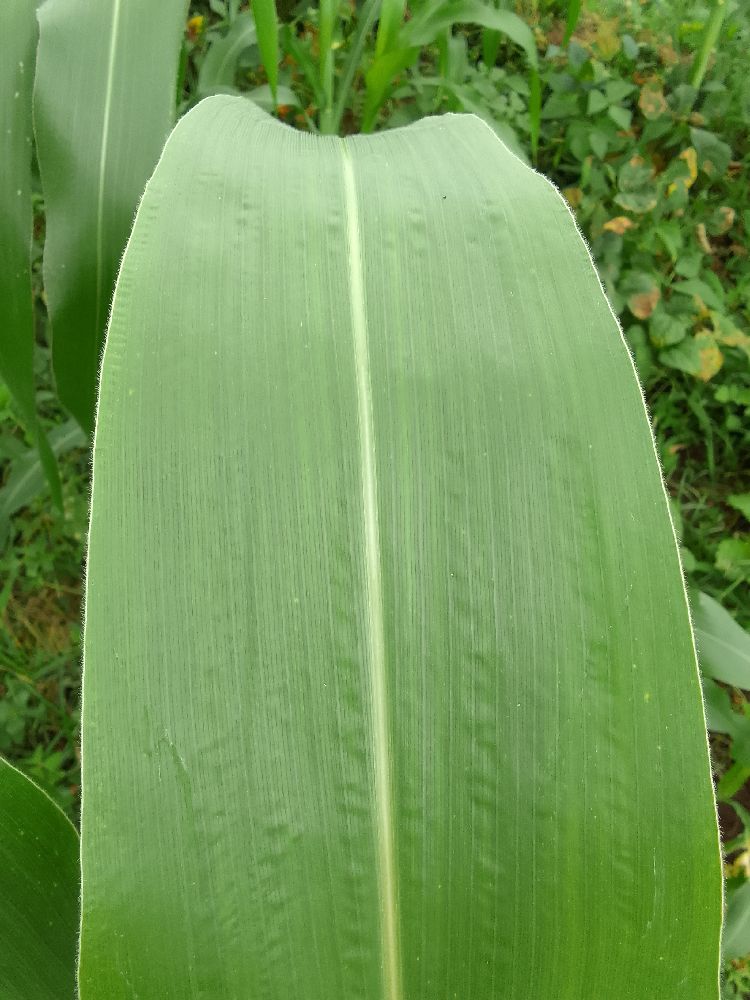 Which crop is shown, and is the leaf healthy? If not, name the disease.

maize, healthy
